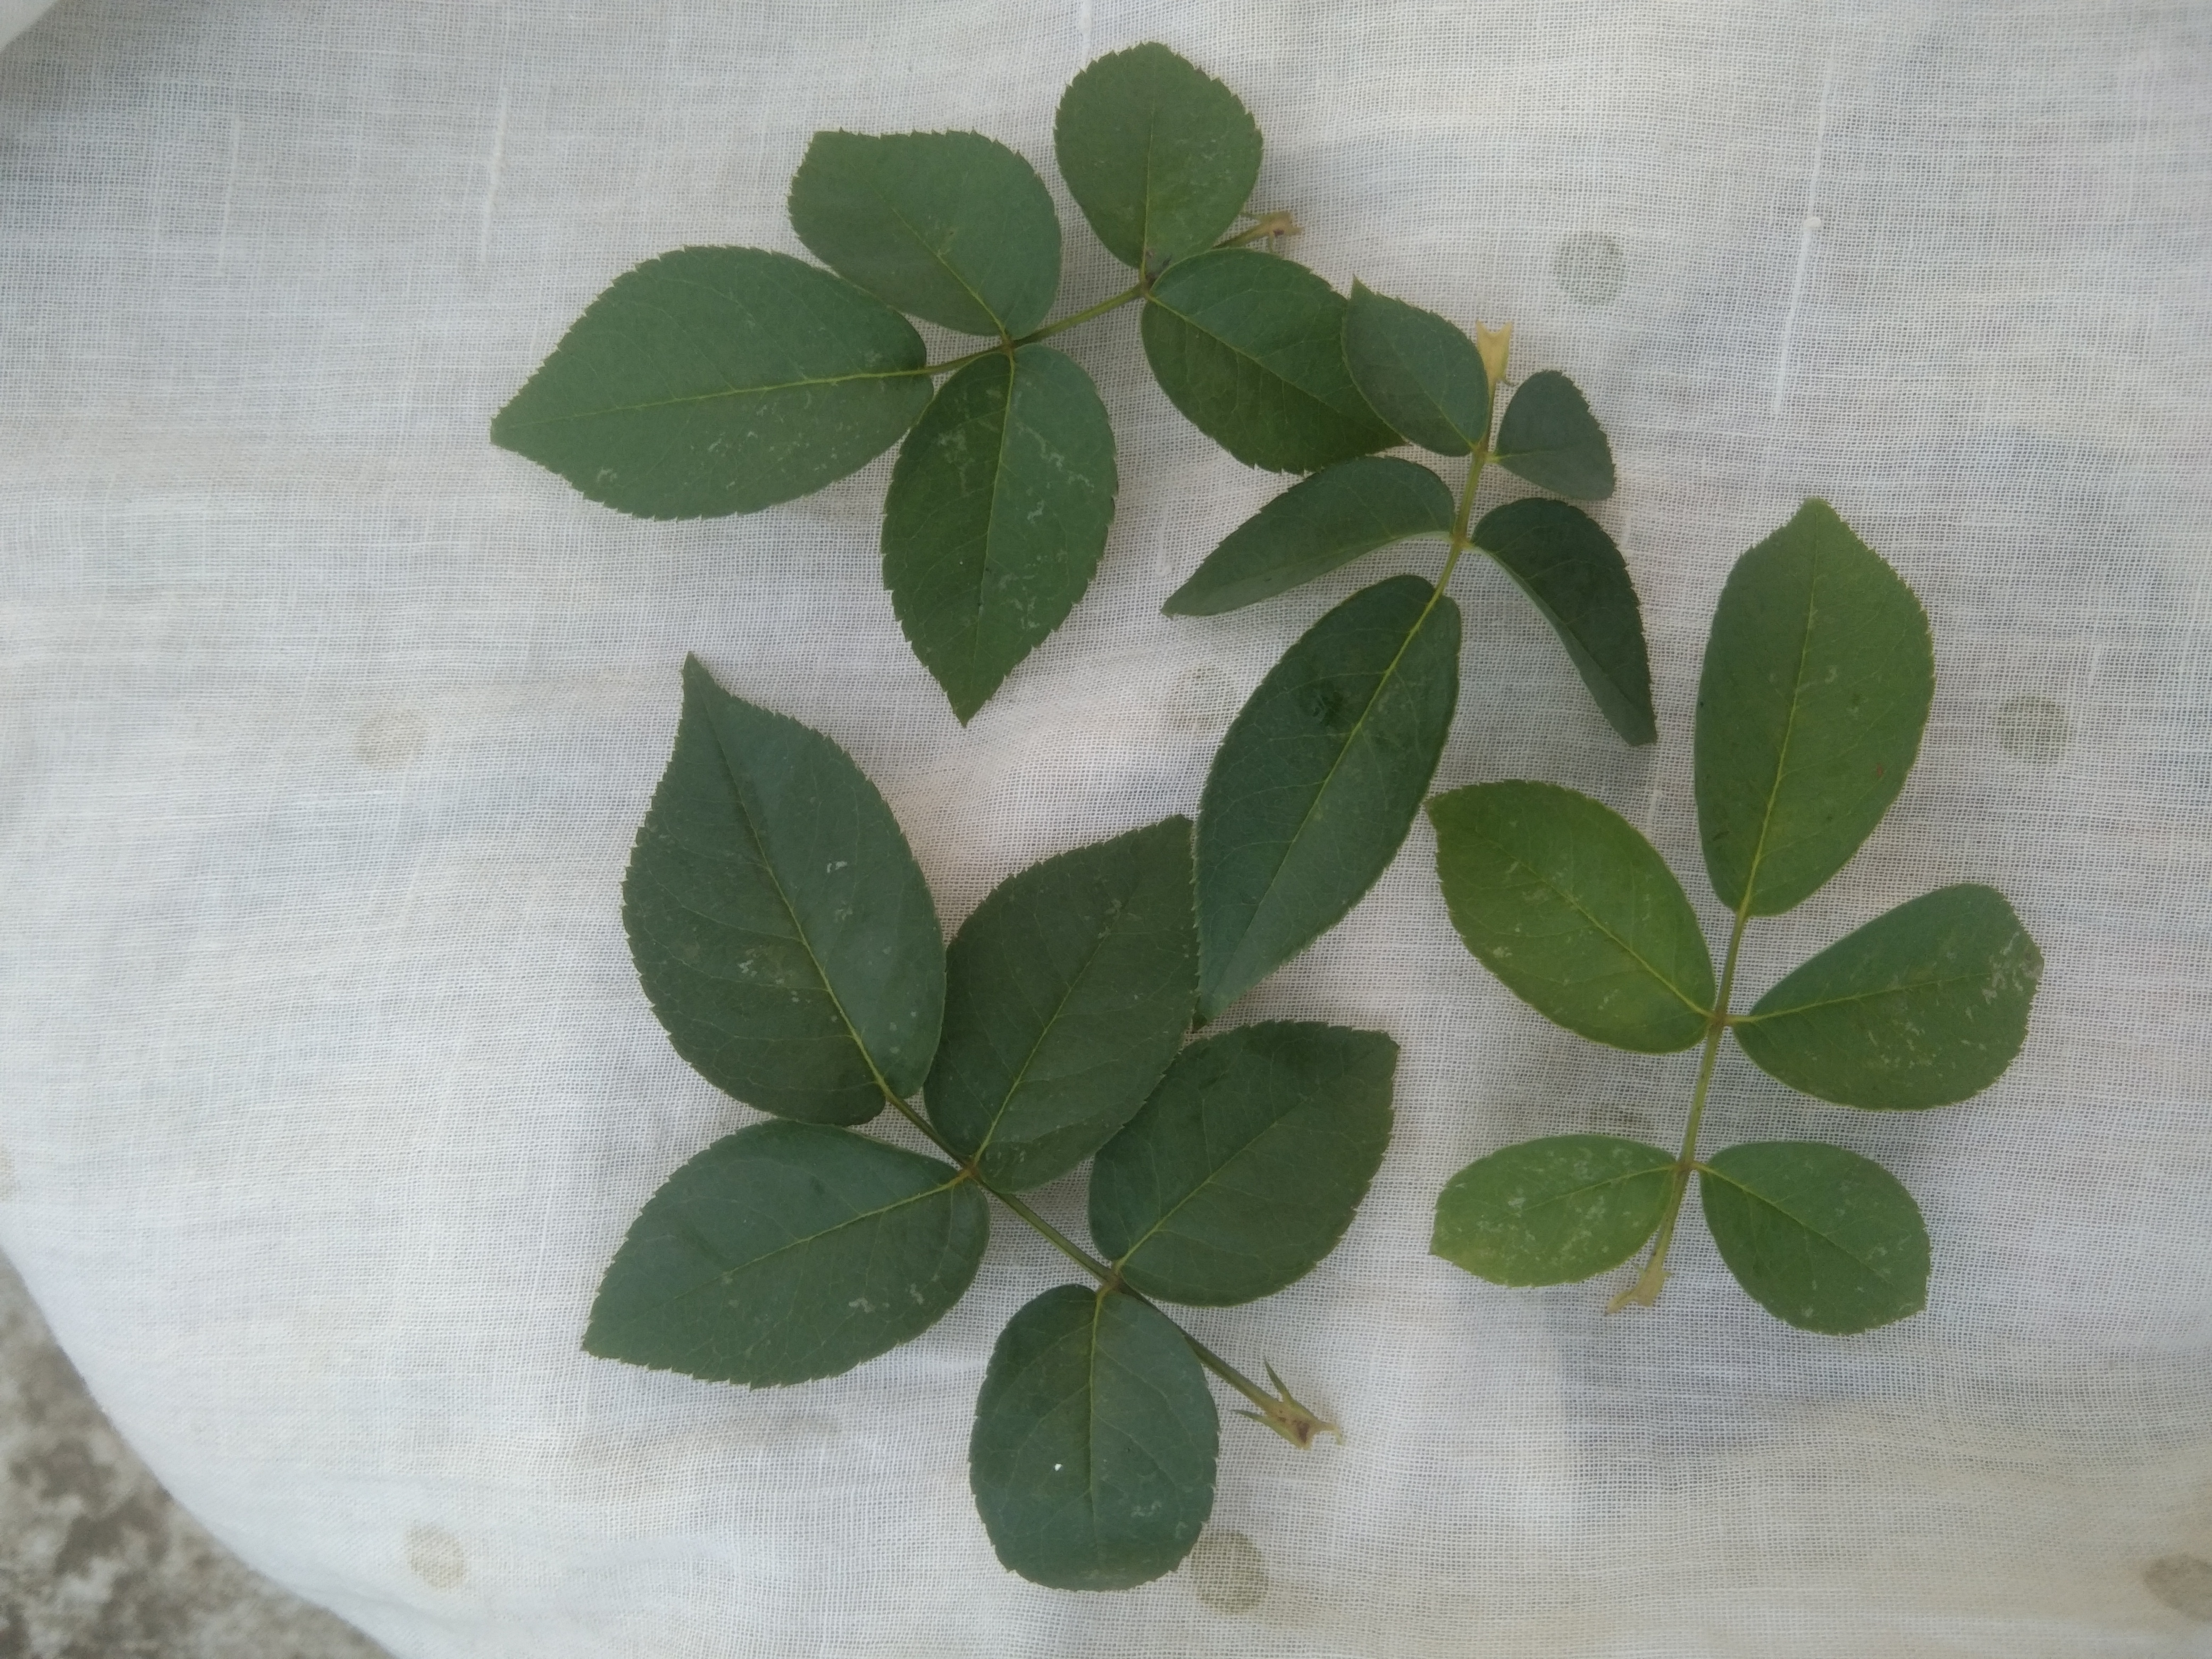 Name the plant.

rose
